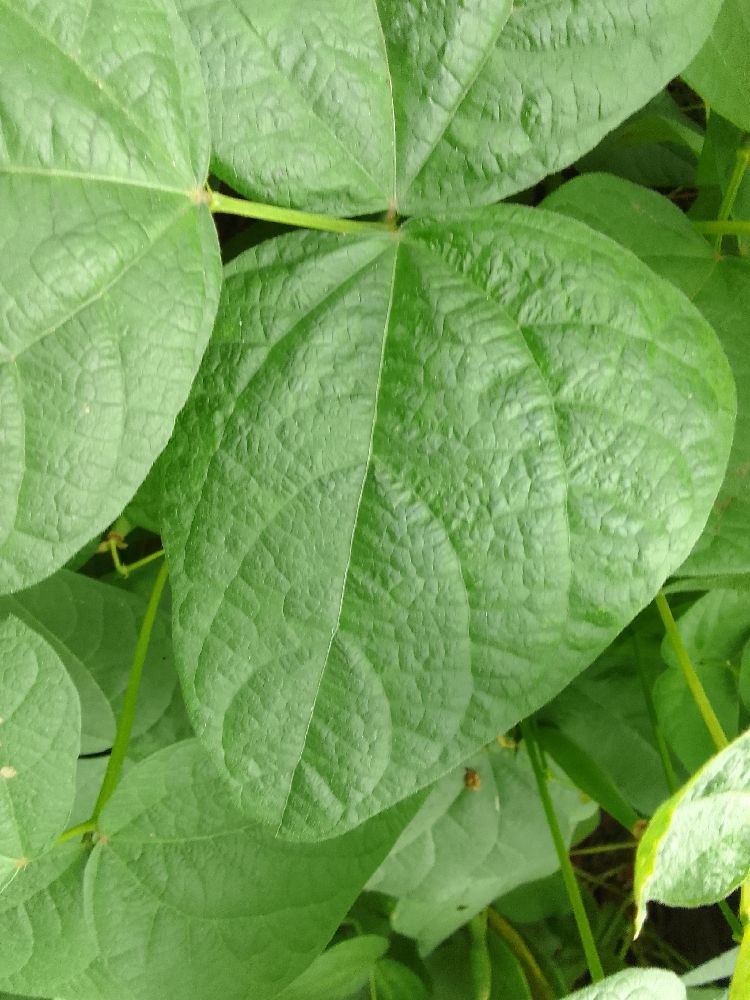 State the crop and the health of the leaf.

common bean, healthy
